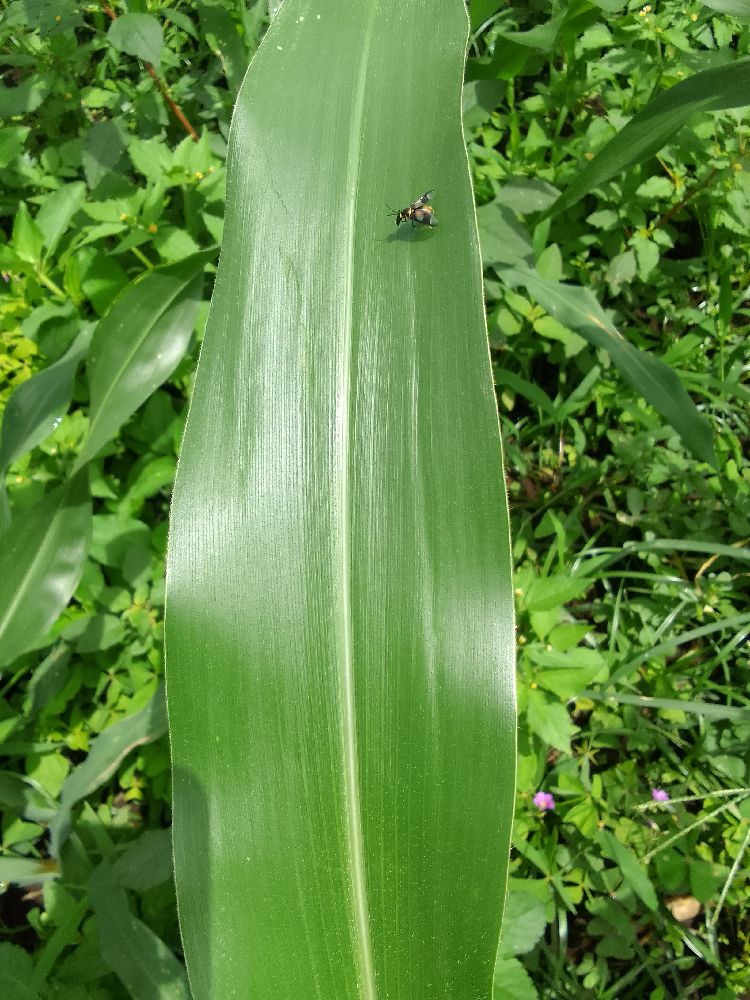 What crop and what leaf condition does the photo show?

maize, healthy
